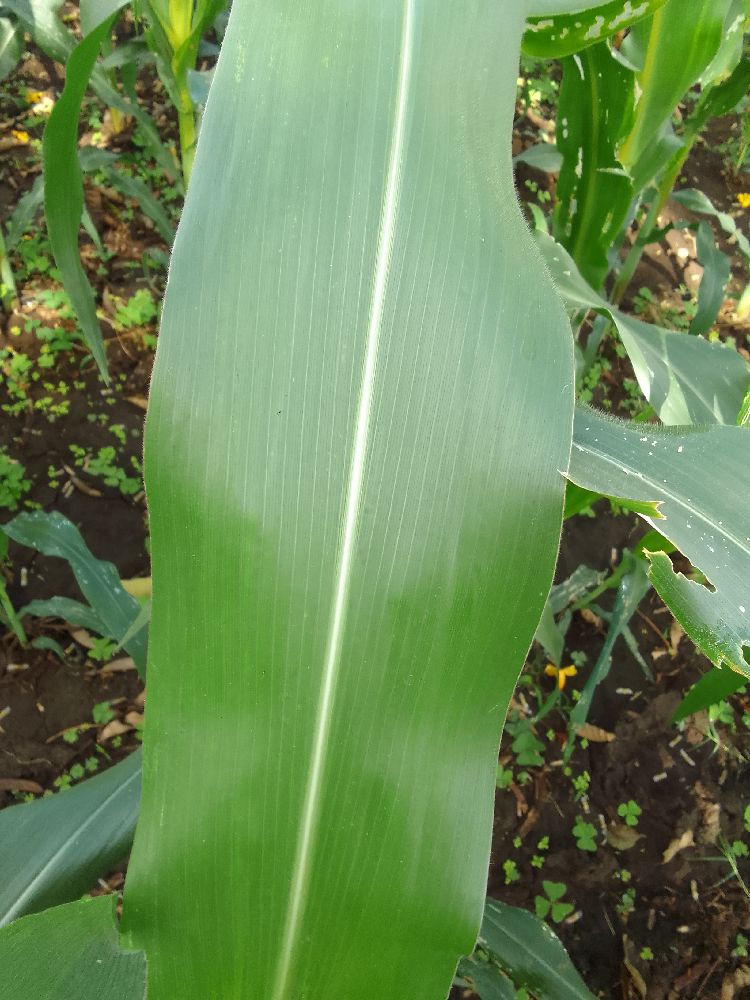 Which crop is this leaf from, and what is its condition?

maize, healthy
